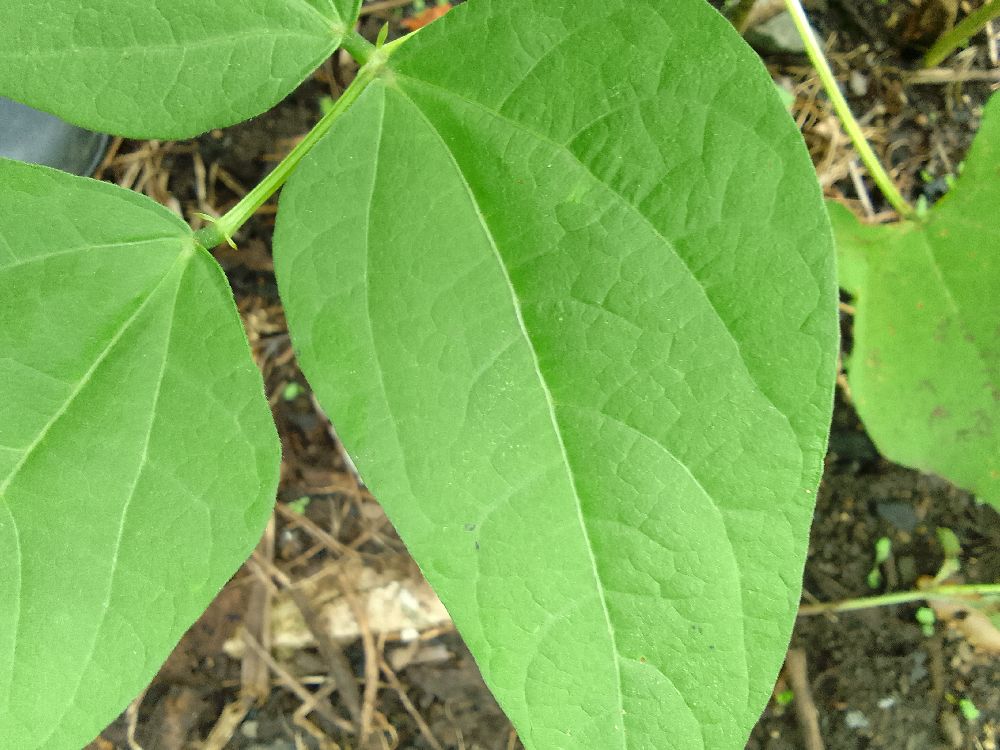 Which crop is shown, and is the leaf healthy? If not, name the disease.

common bean, healthy
